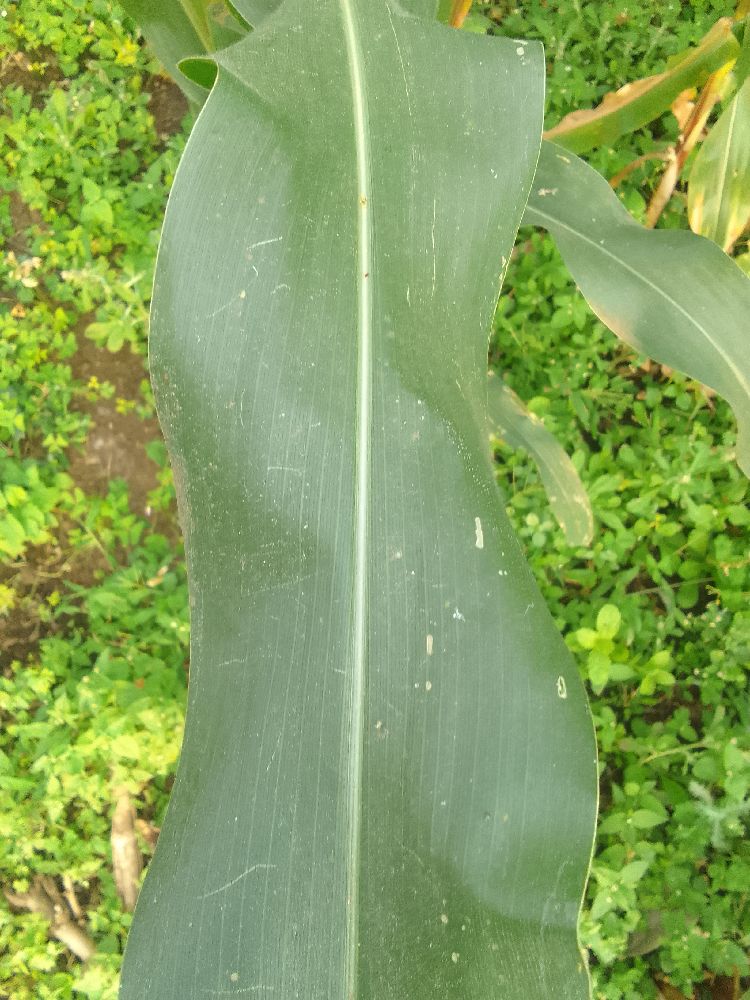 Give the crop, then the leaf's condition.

maize, healthy
